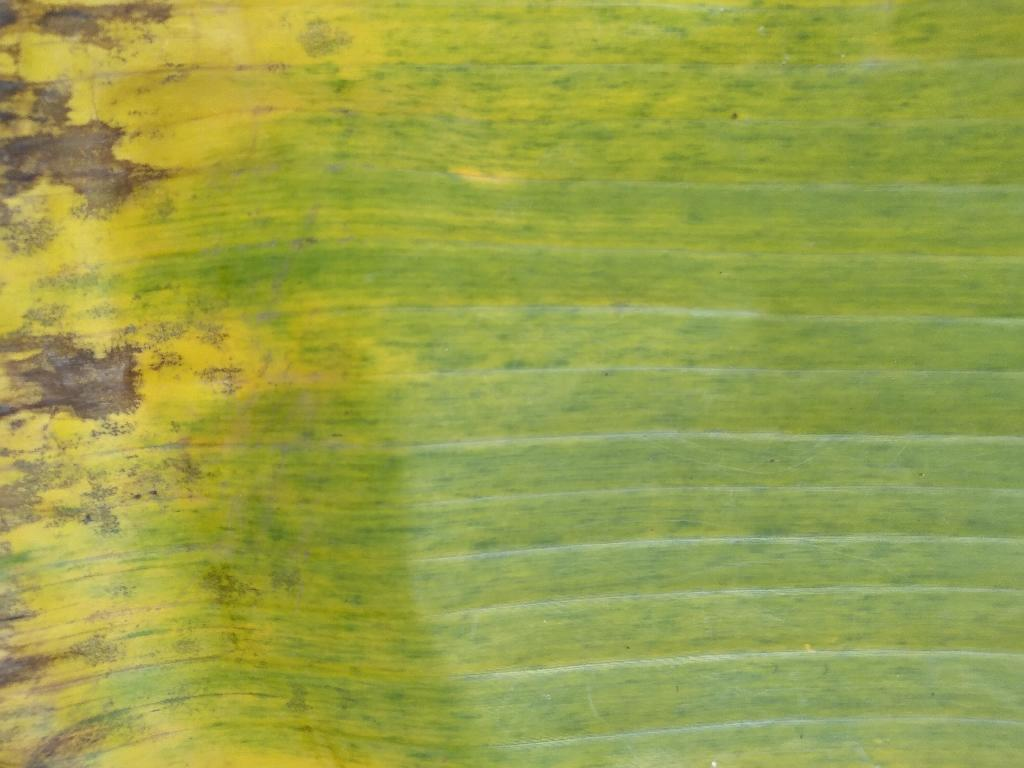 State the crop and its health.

banana, fusarium wilt race 1
